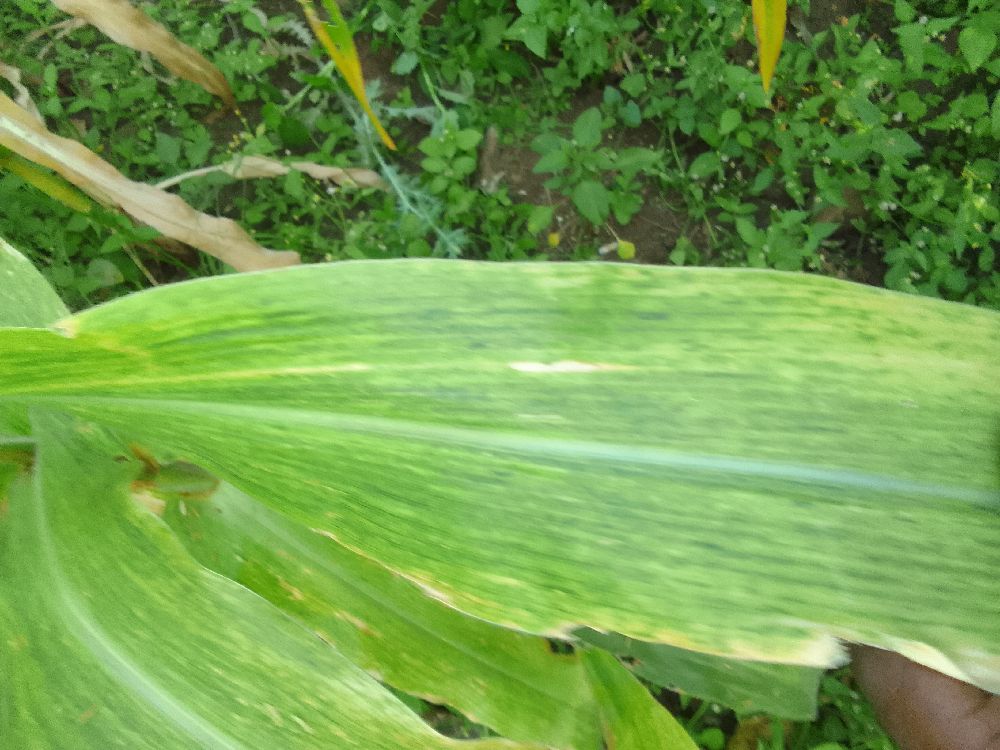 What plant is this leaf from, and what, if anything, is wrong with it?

maize, maize lethal necrosis
